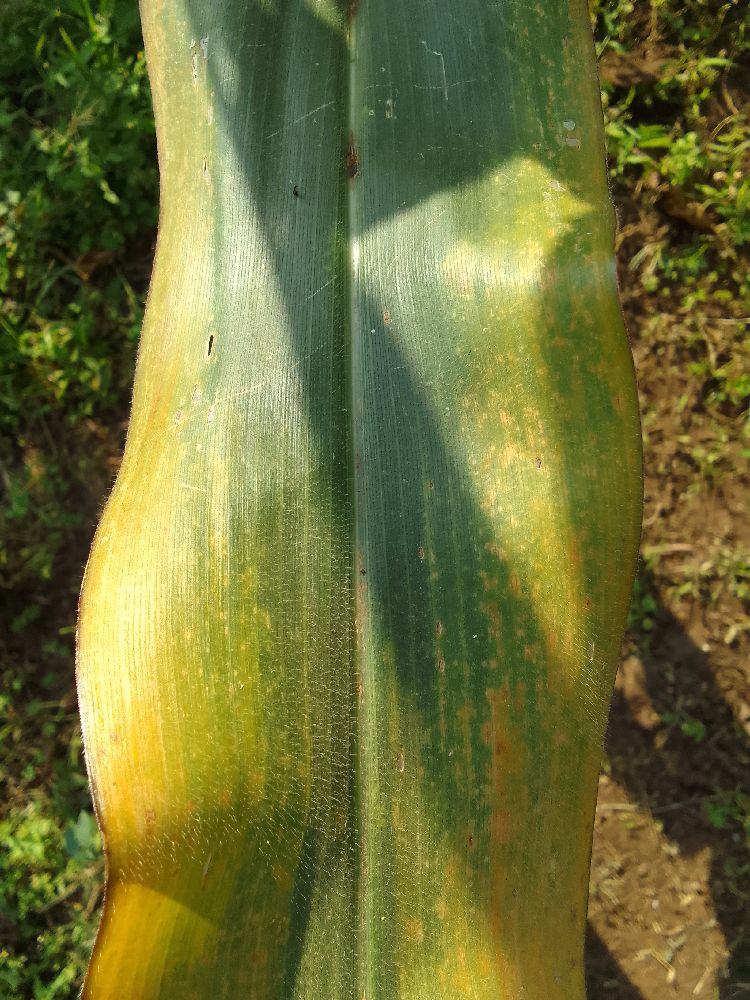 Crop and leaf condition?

maize, maize lethal necrosis
